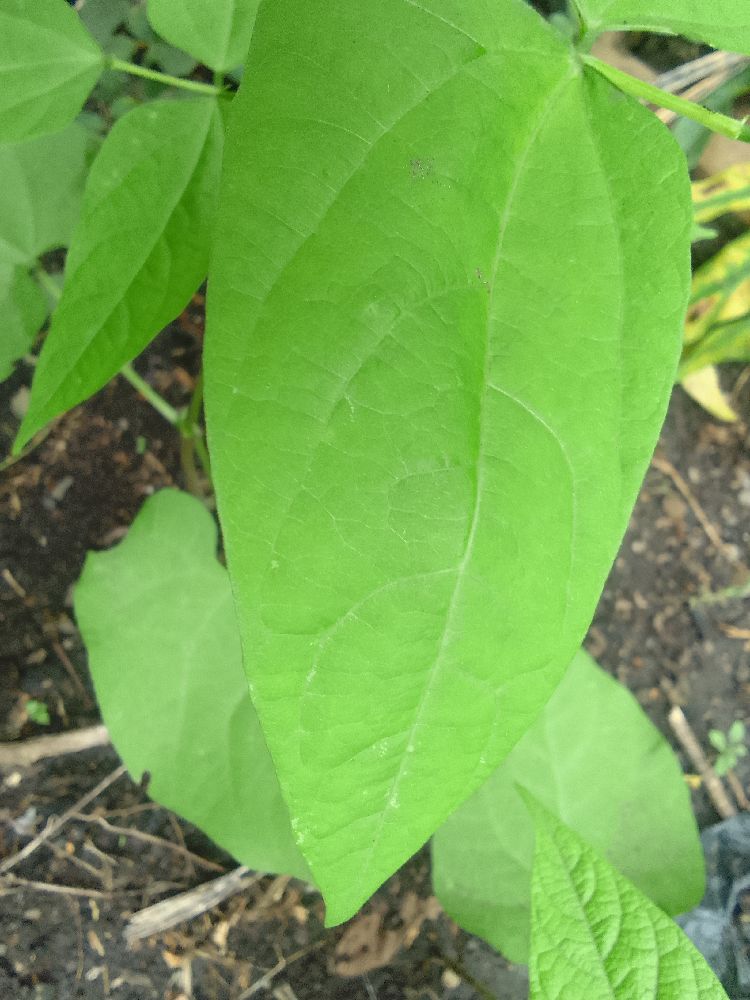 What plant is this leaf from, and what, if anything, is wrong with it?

common bean, healthy
